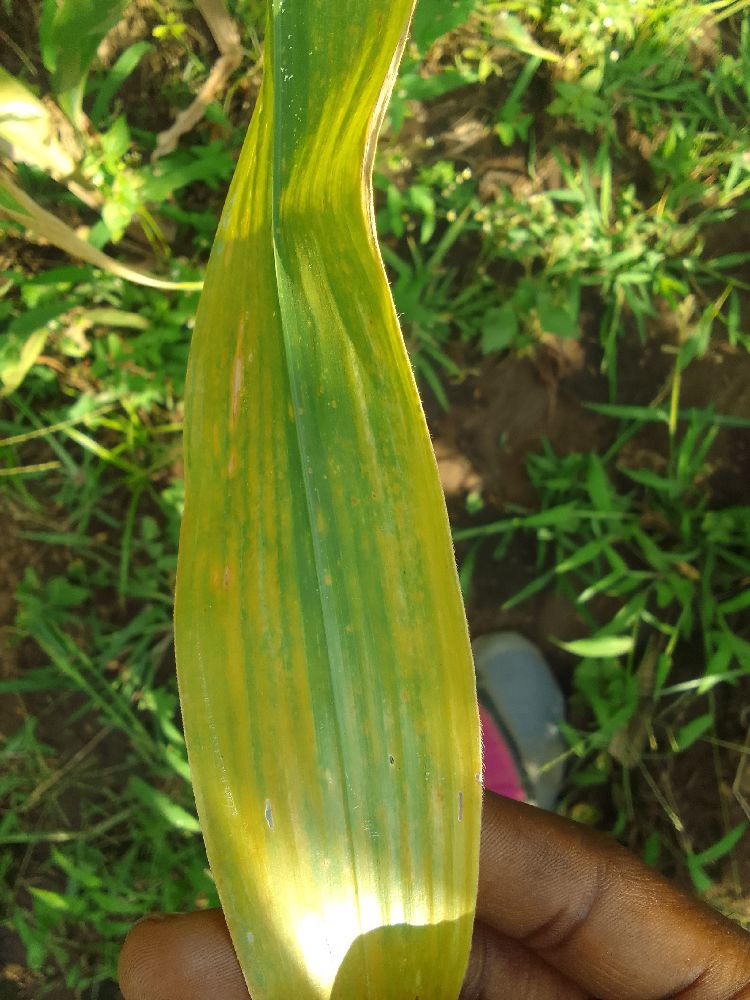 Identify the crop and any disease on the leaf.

maize, maize lethal necrosis
